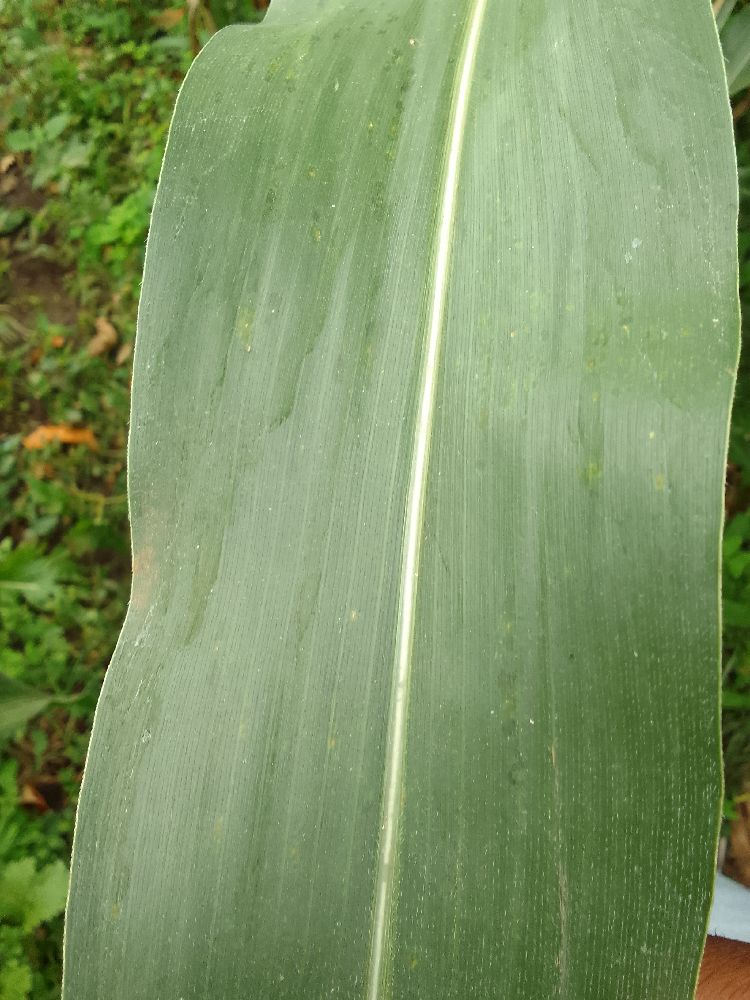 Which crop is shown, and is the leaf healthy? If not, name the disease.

maize, healthy
